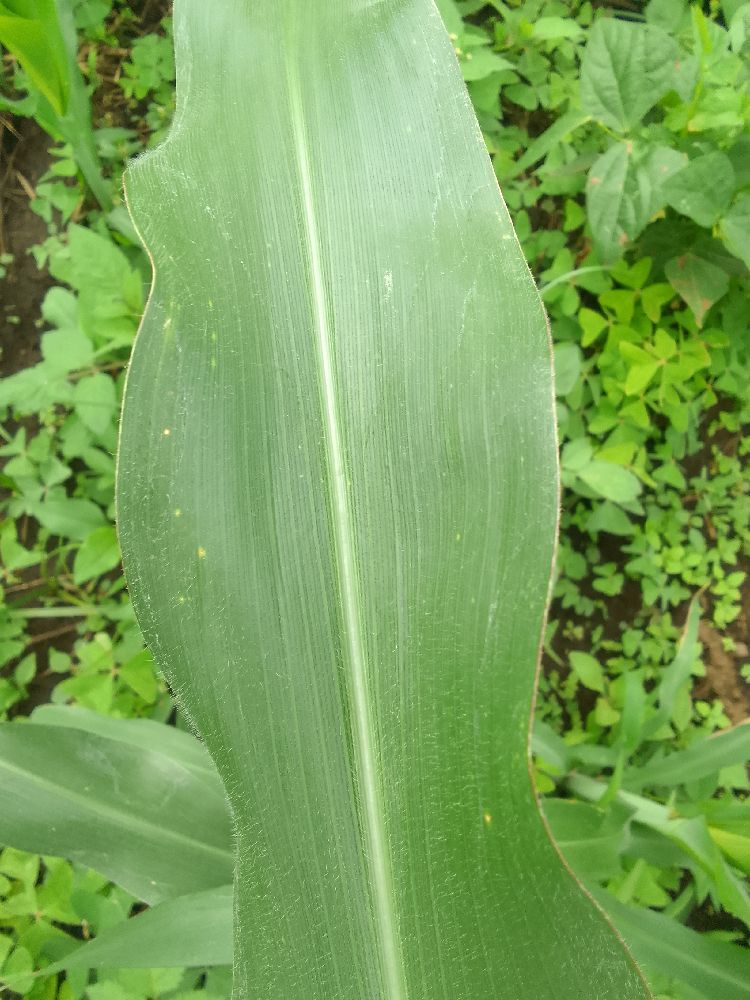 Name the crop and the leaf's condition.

maize, healthy
